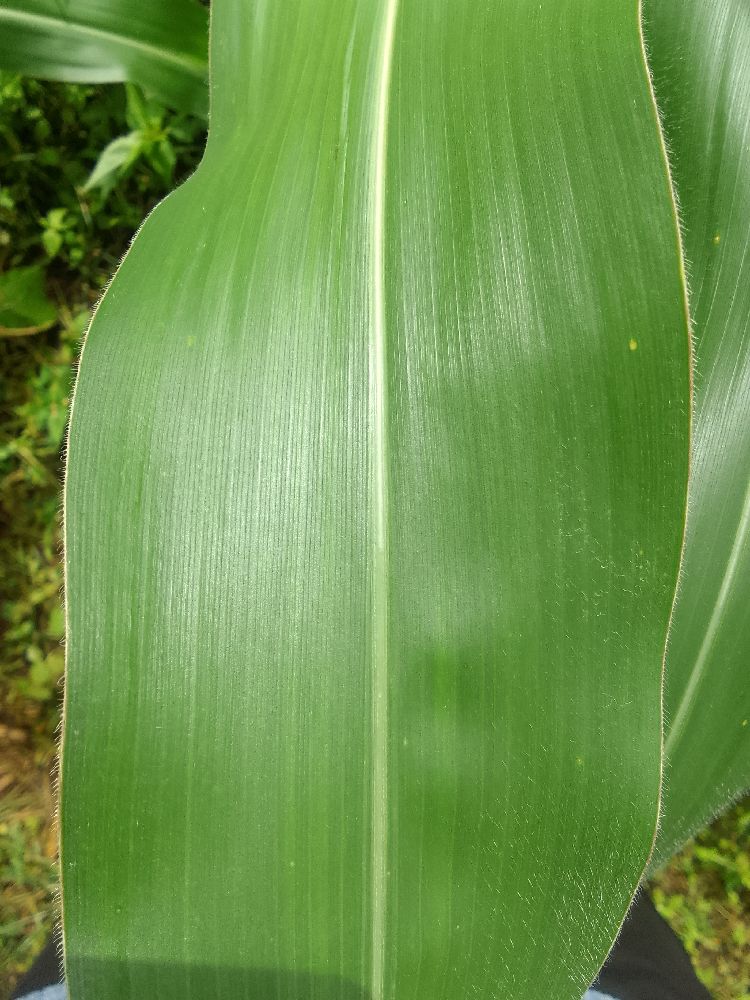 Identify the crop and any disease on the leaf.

maize, healthy
